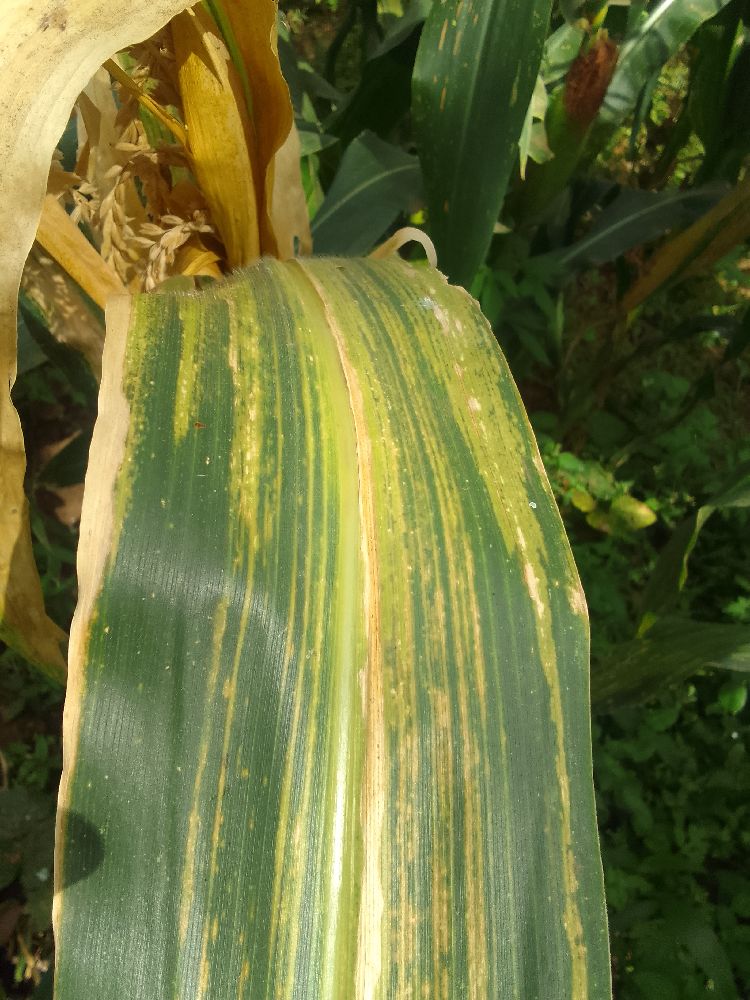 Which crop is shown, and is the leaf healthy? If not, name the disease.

maize, maize lethal necrosis
